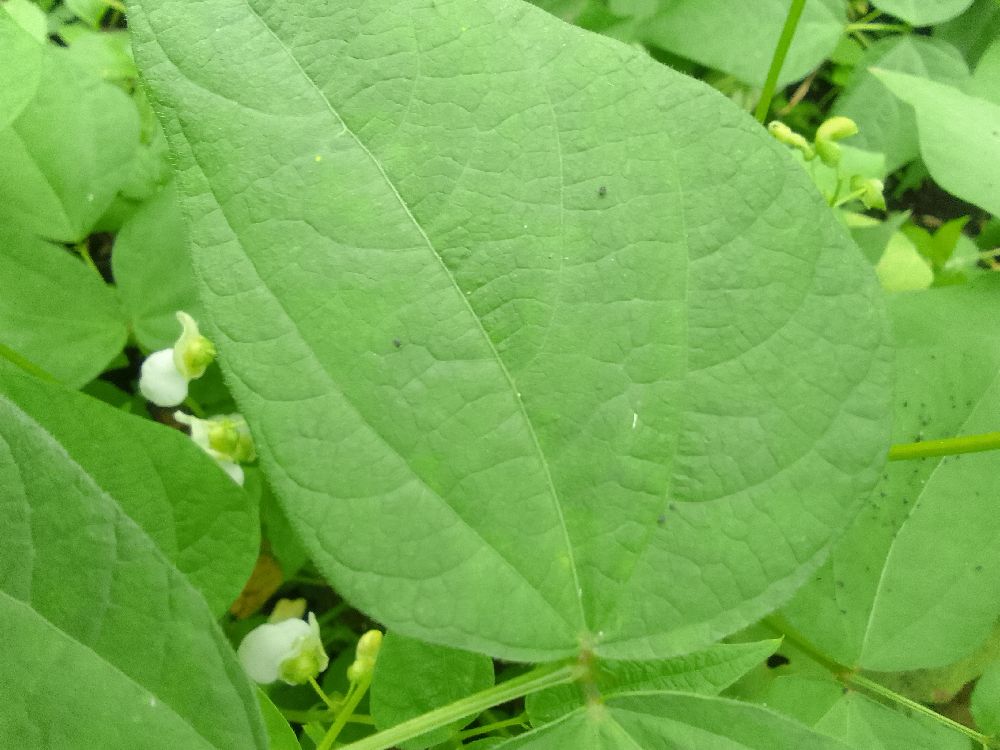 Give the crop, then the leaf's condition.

common bean, healthy
